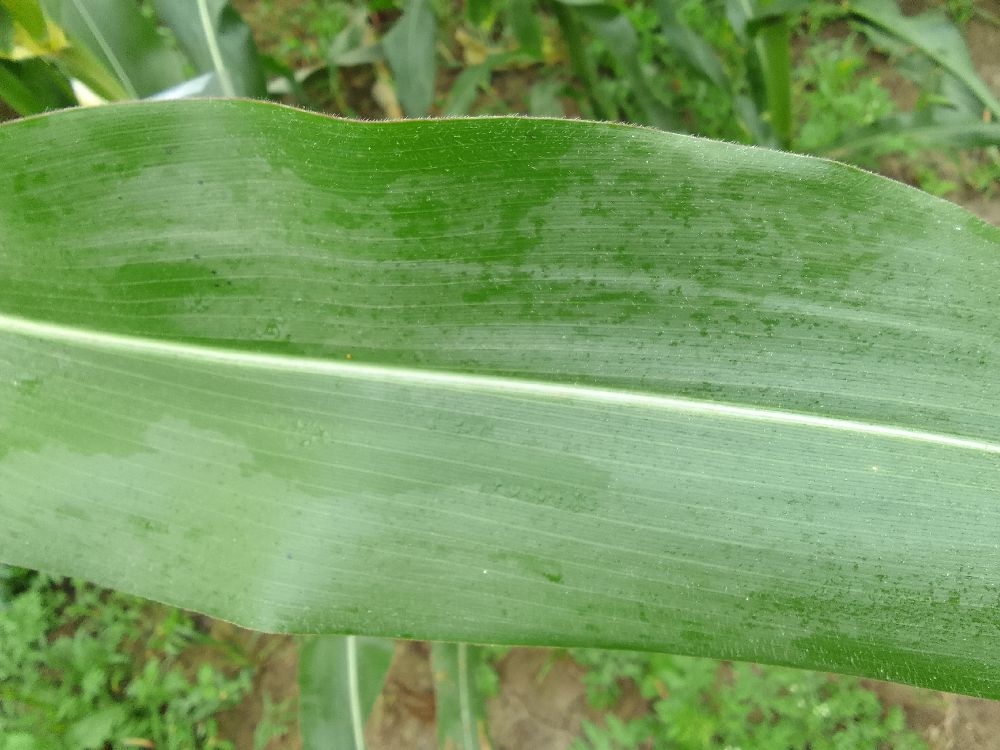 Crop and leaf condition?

maize, healthy
